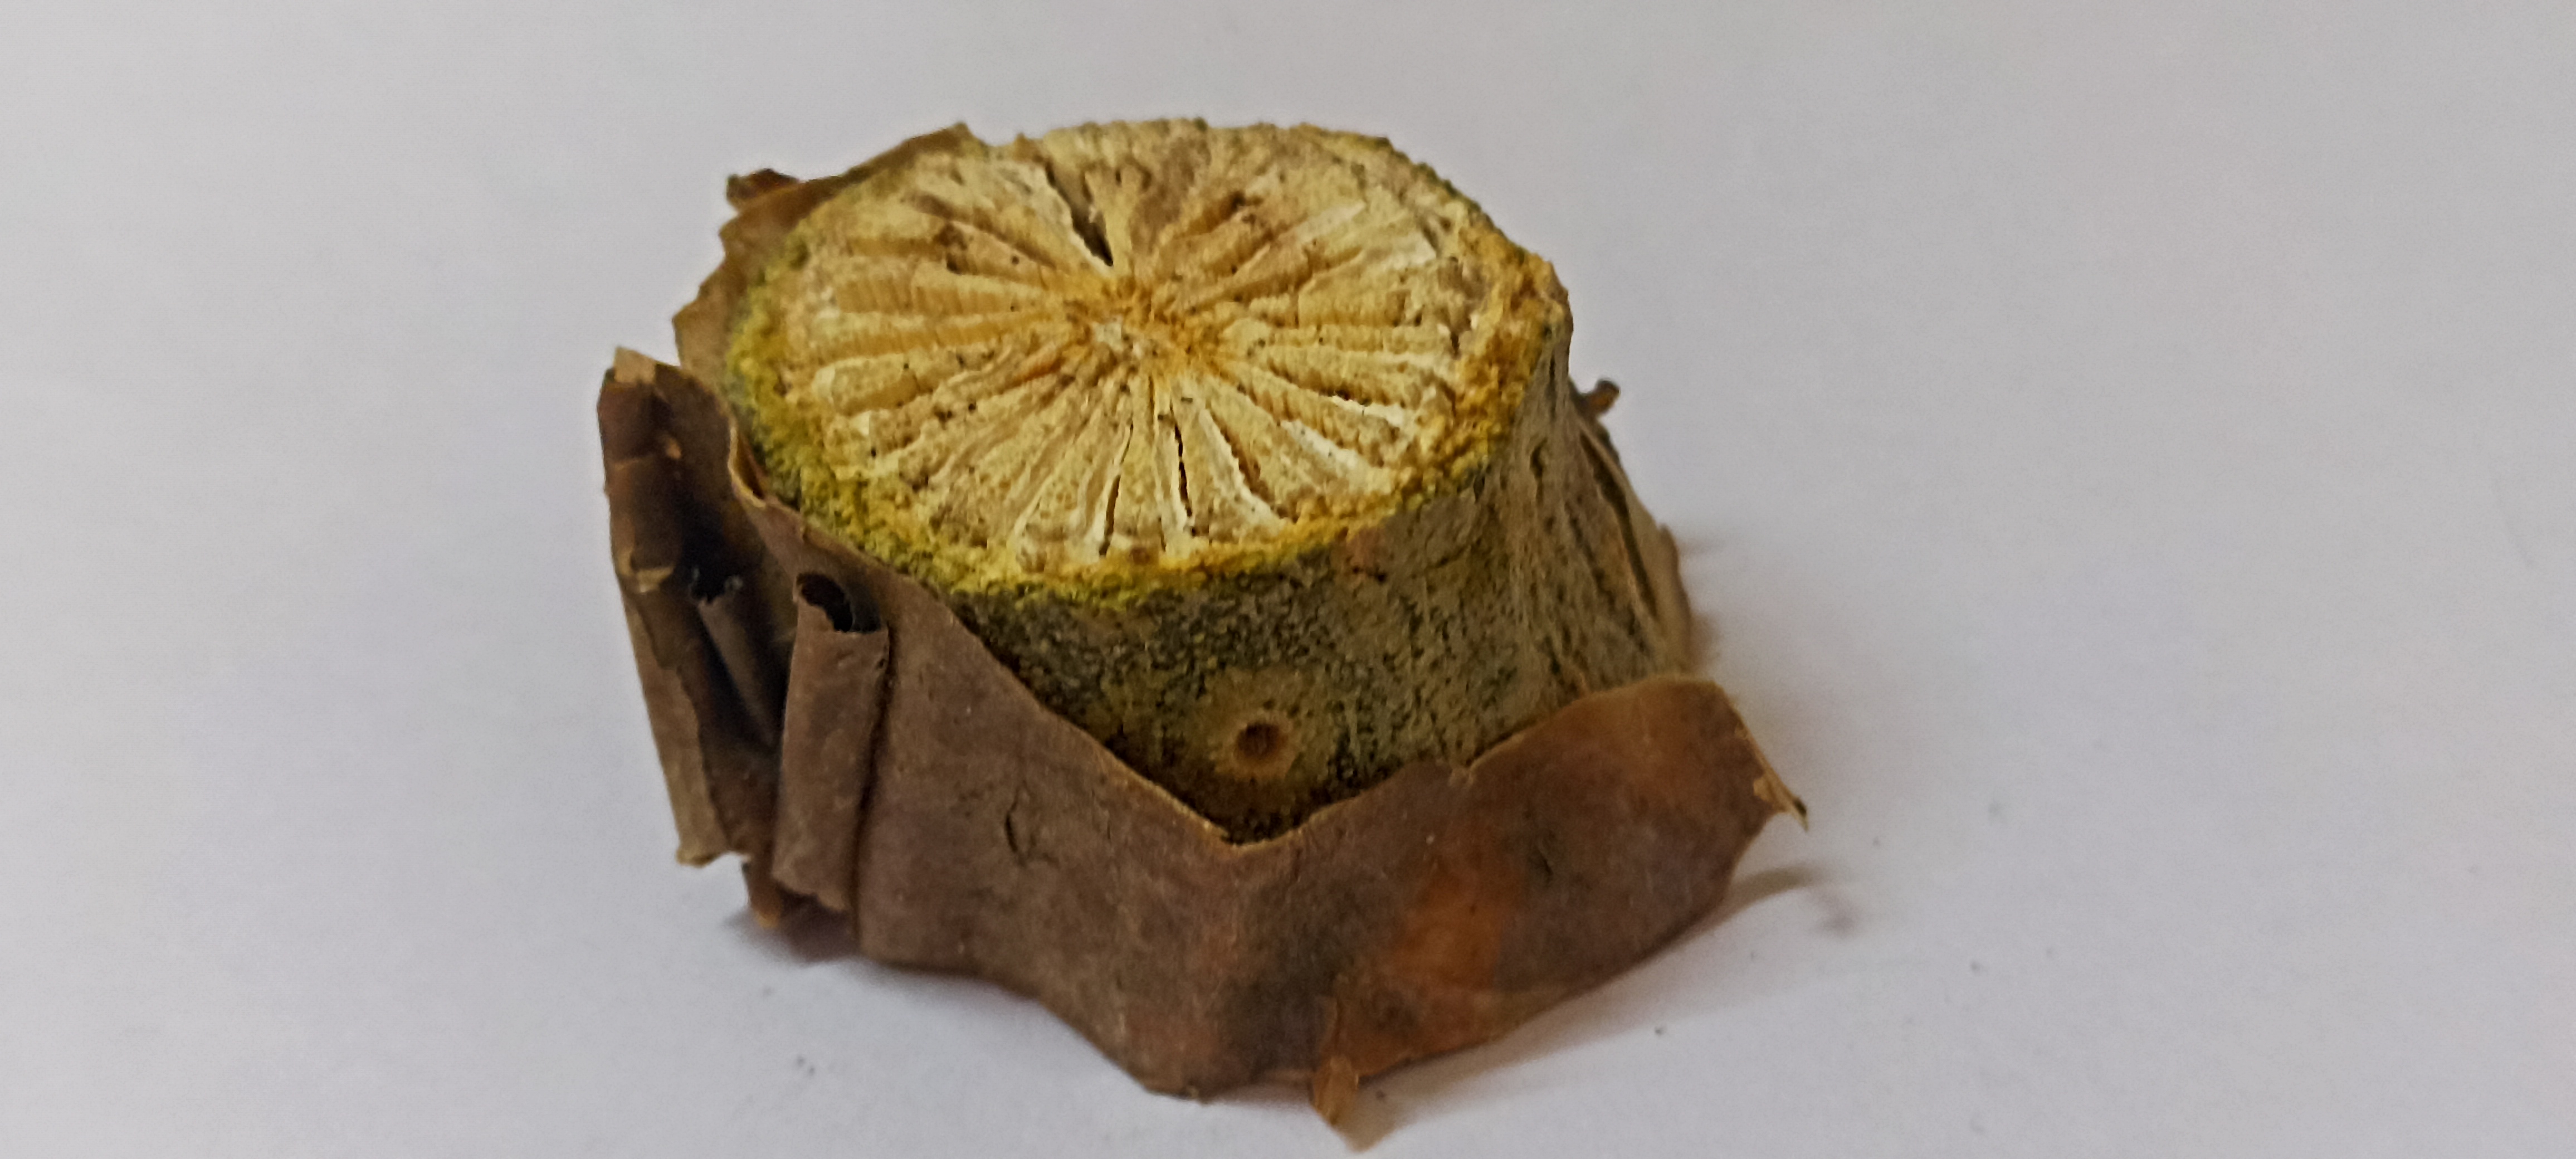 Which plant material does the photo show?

gulvel
